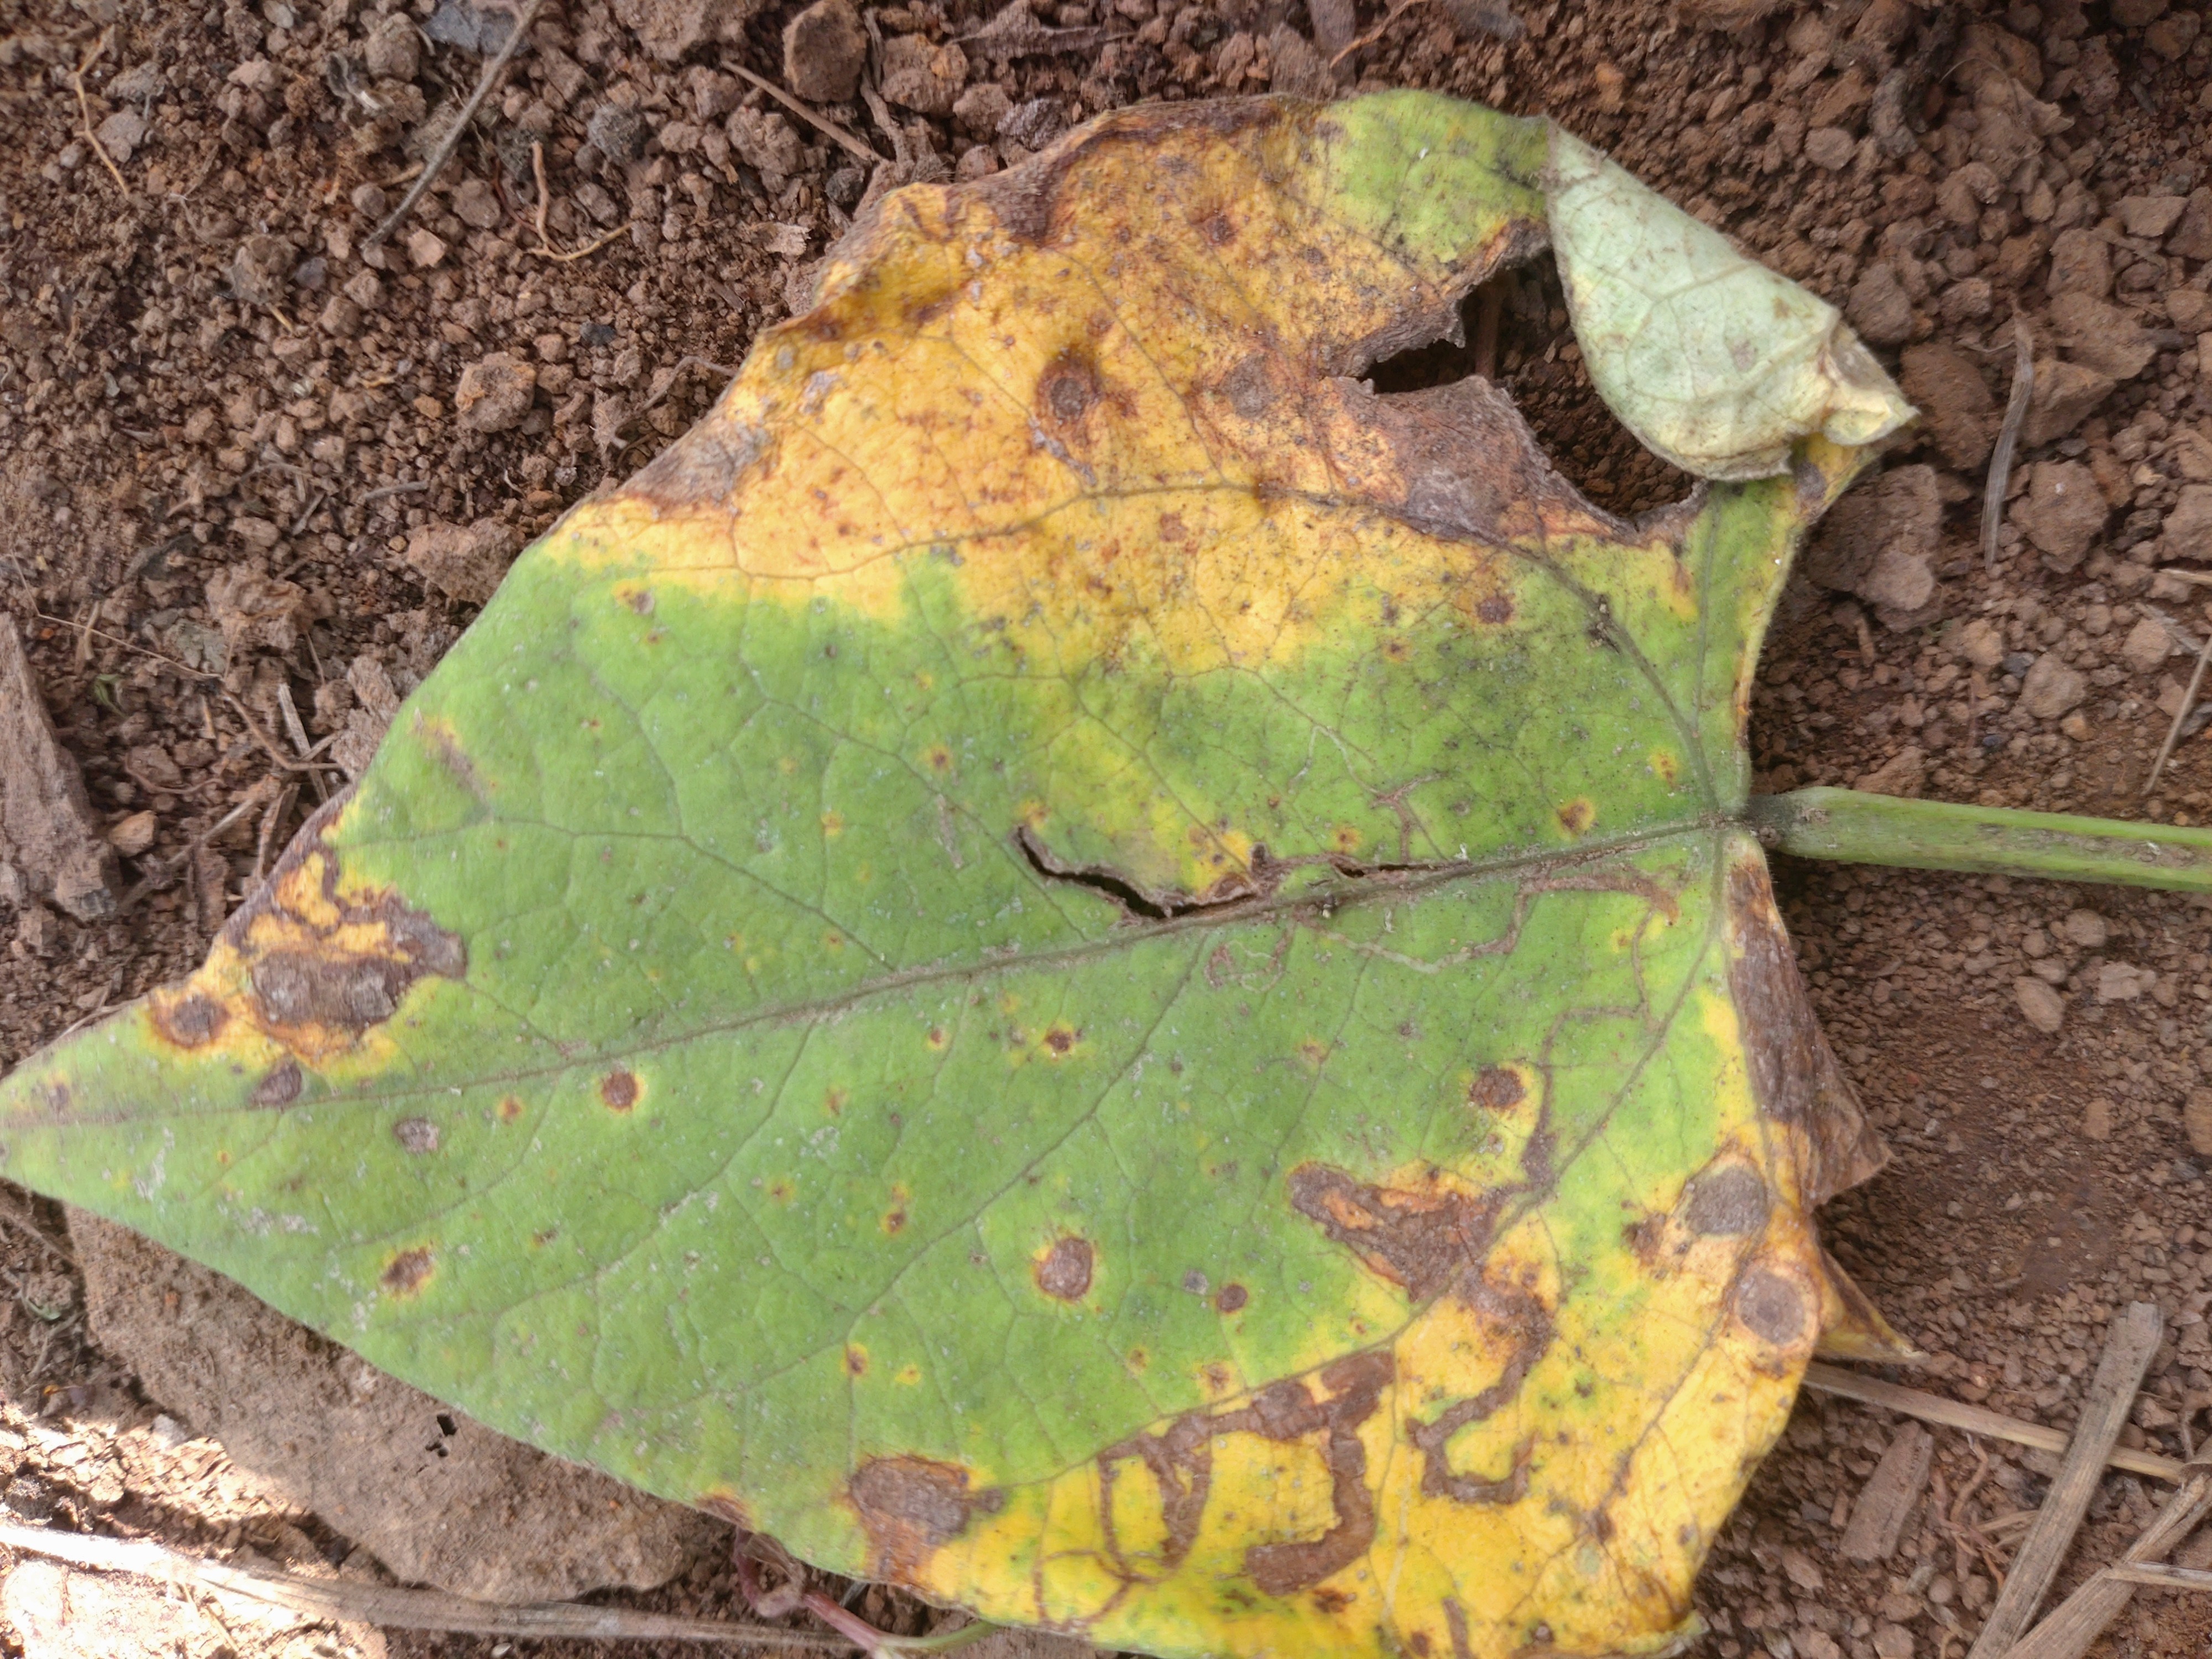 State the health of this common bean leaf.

rust
